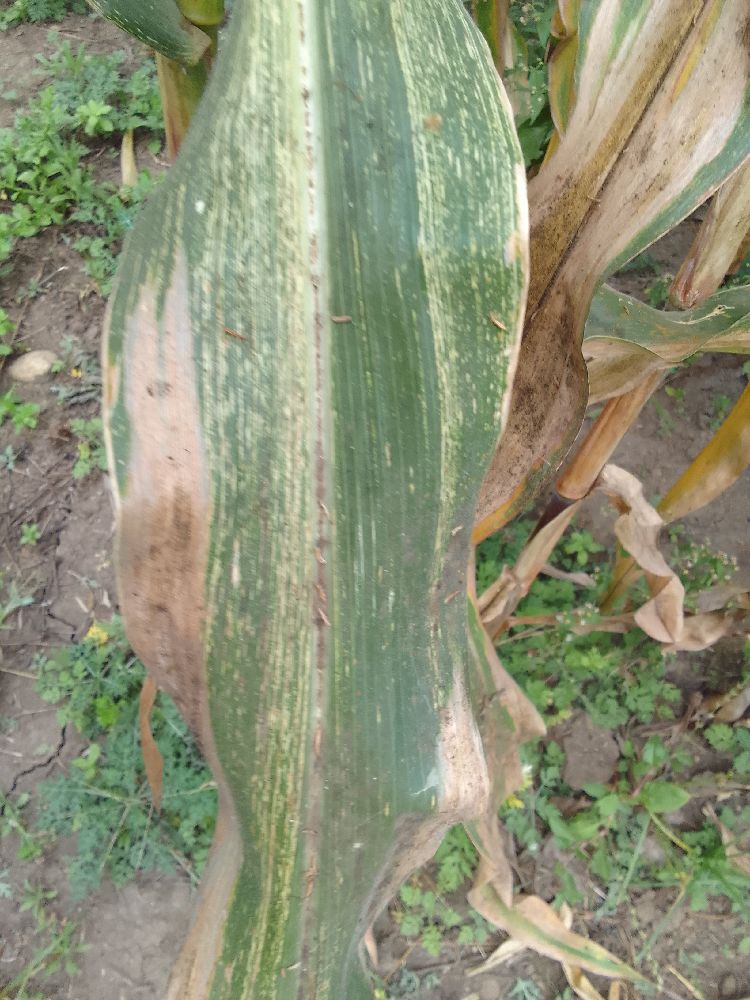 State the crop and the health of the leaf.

maize, maize streak virus
